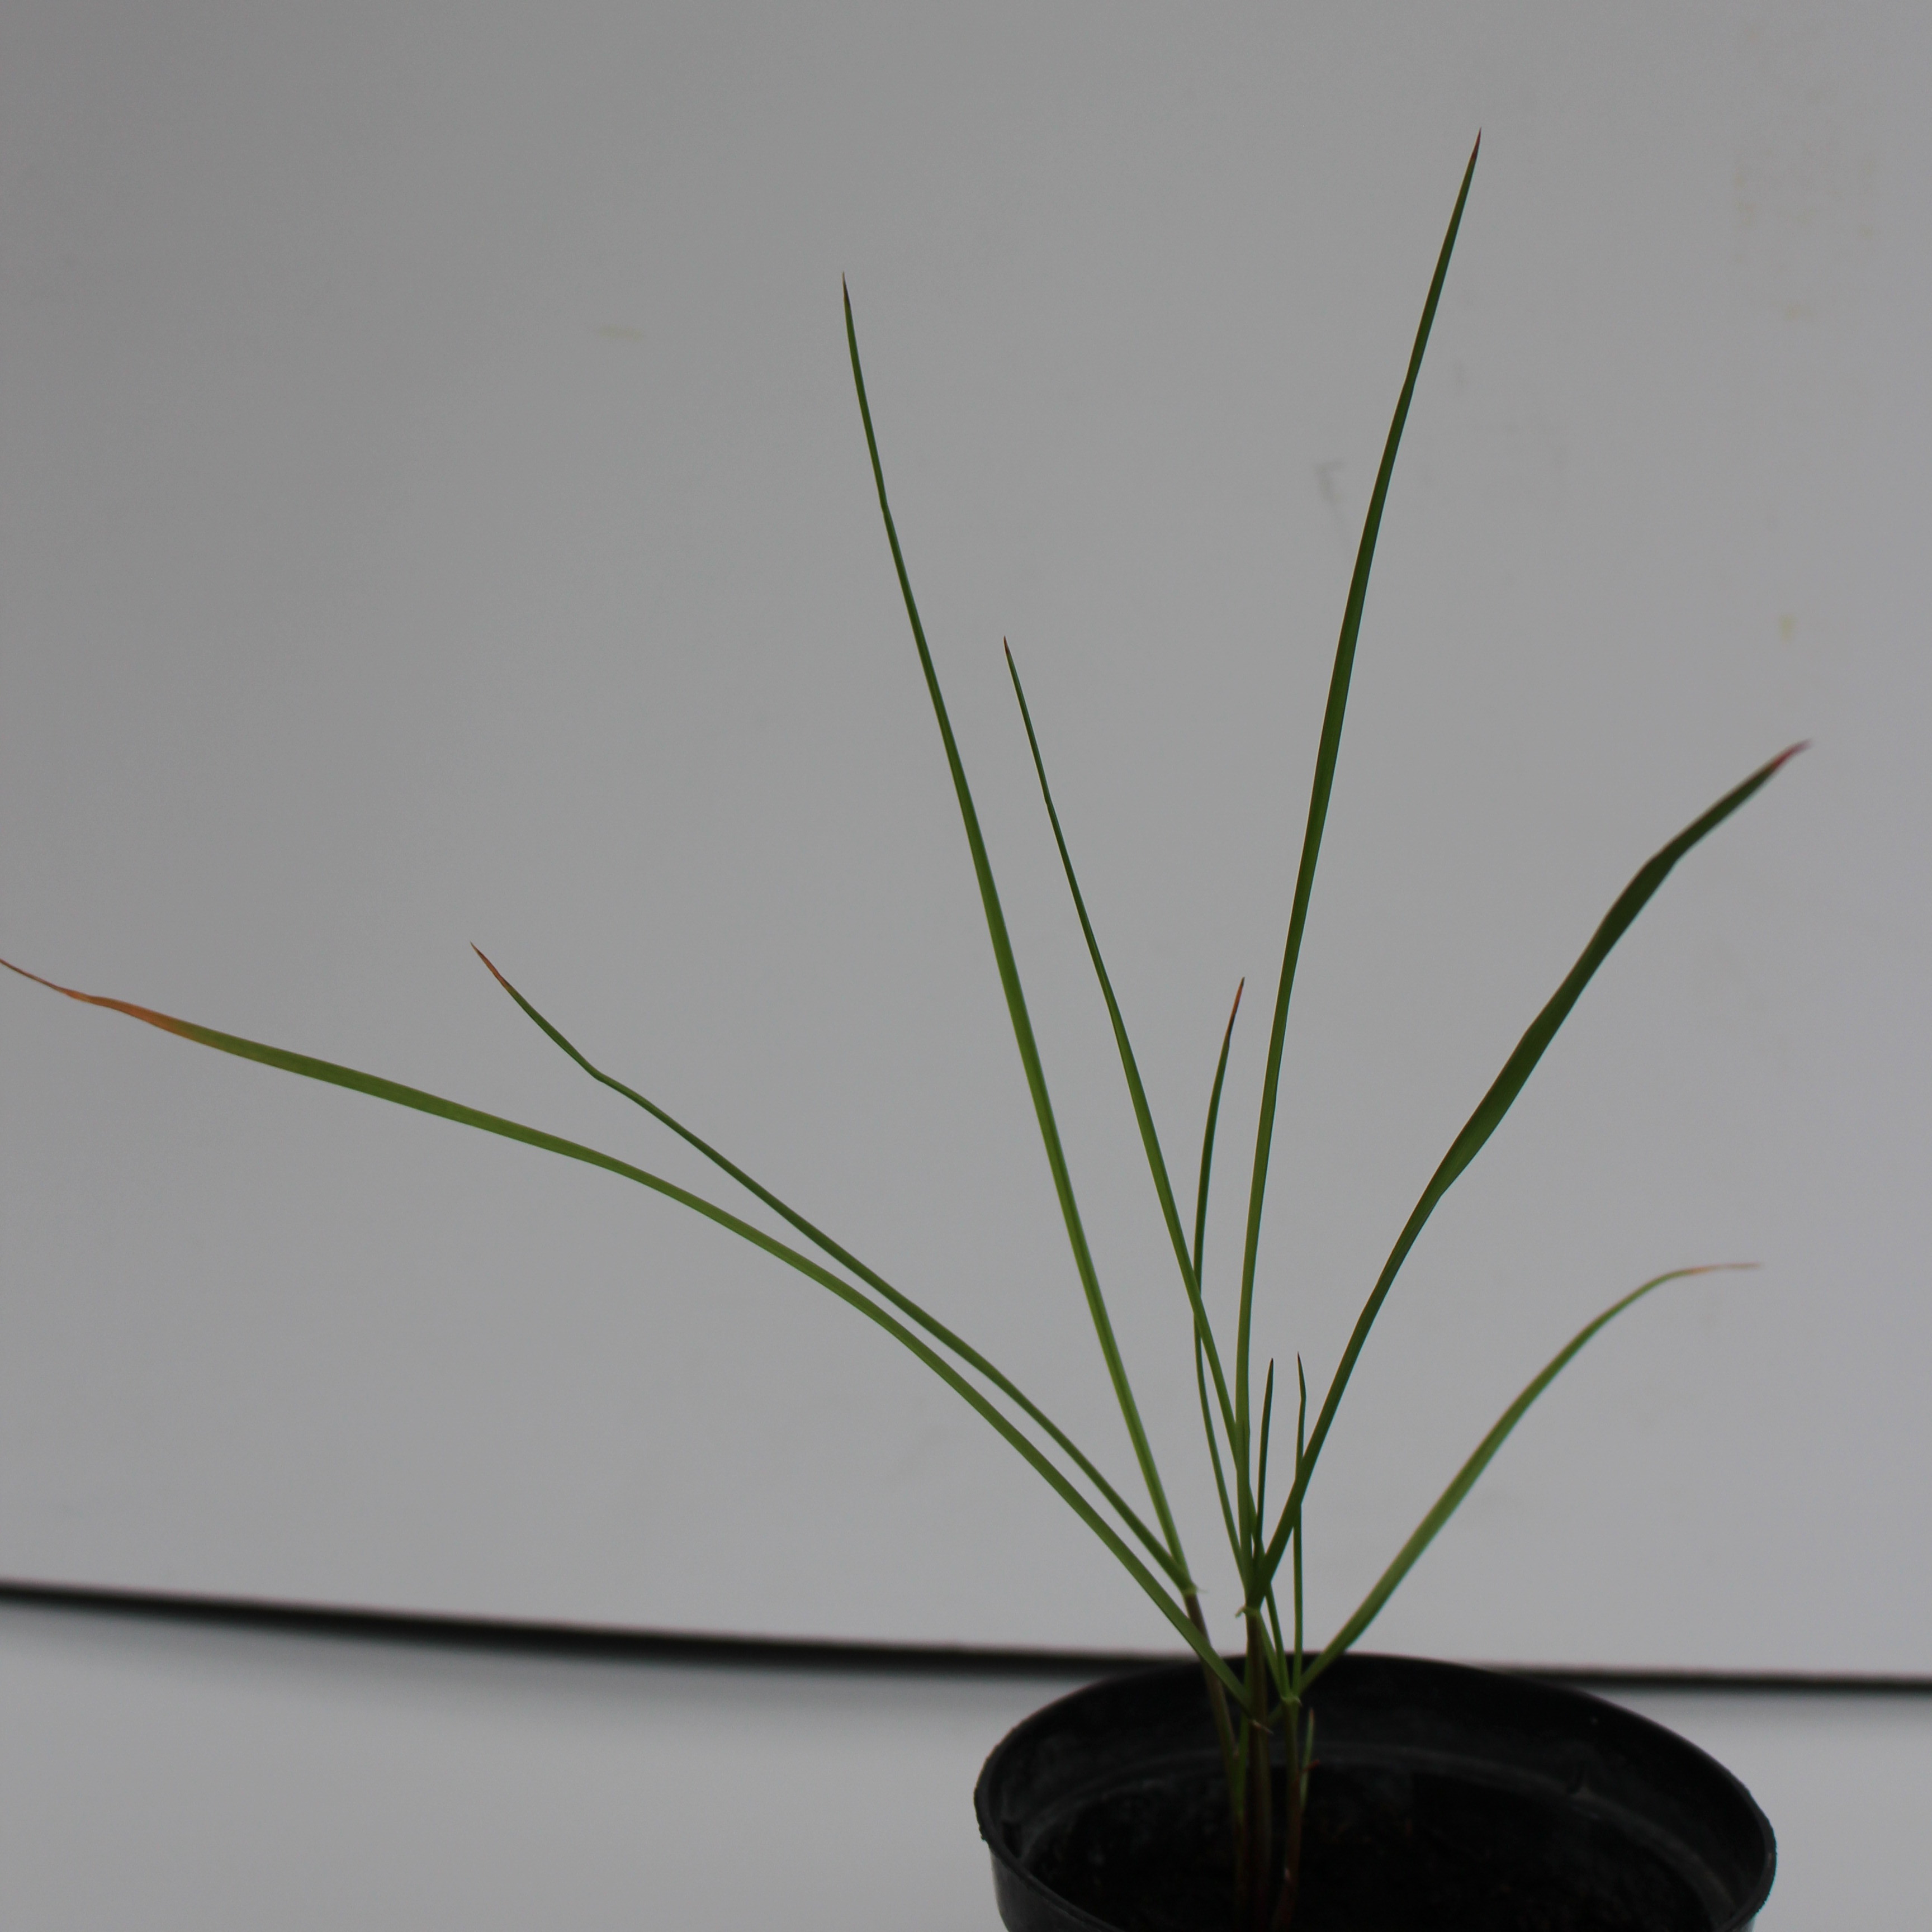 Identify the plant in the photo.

Lolium multiflorum
